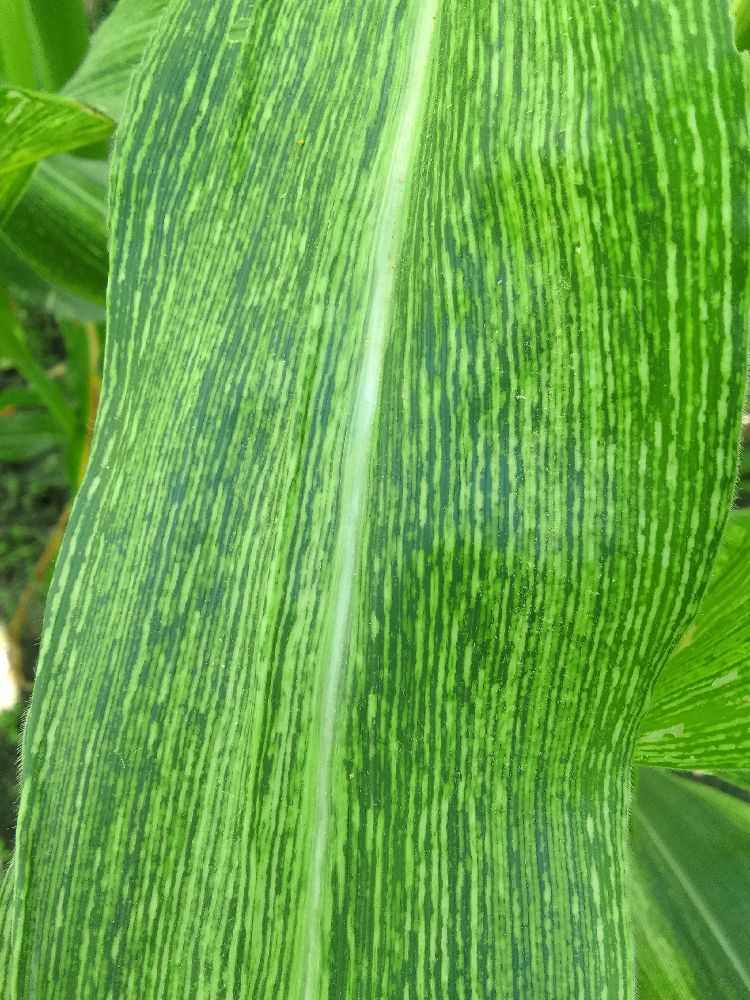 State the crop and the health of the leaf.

maize, maize streak virus
